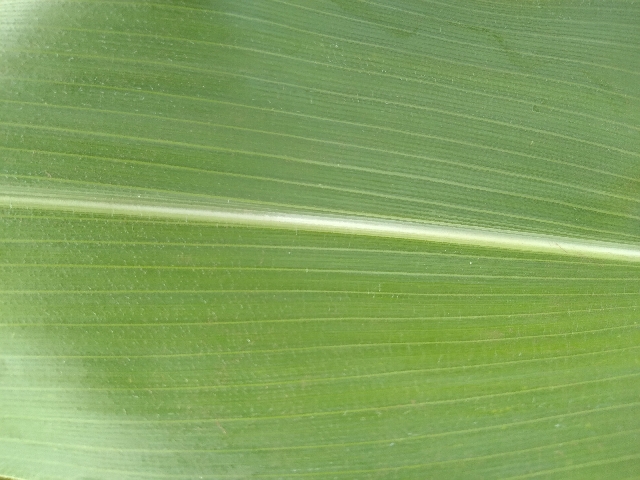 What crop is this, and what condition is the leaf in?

maize, healthy
